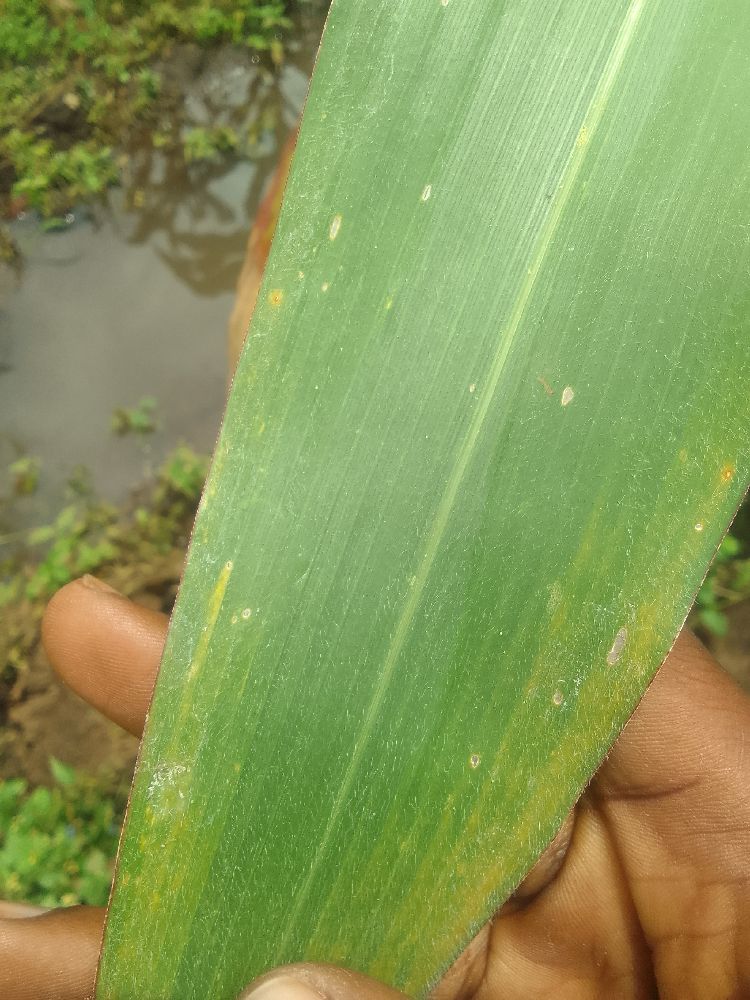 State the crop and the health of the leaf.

maize, healthy
